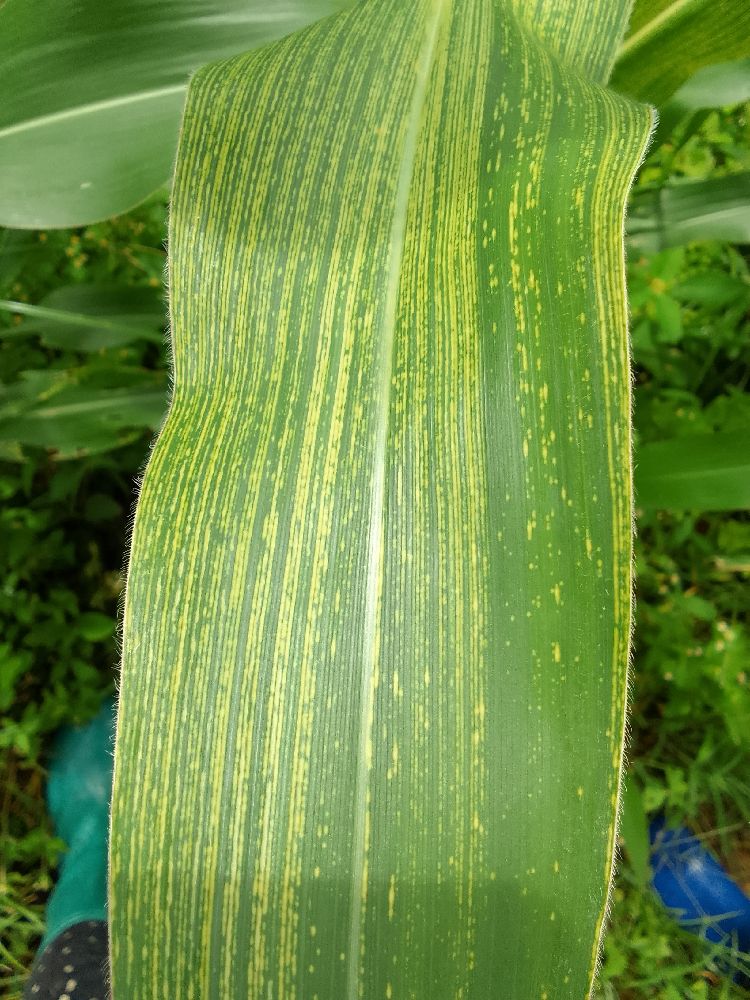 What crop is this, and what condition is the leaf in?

maize, maize streak virus
